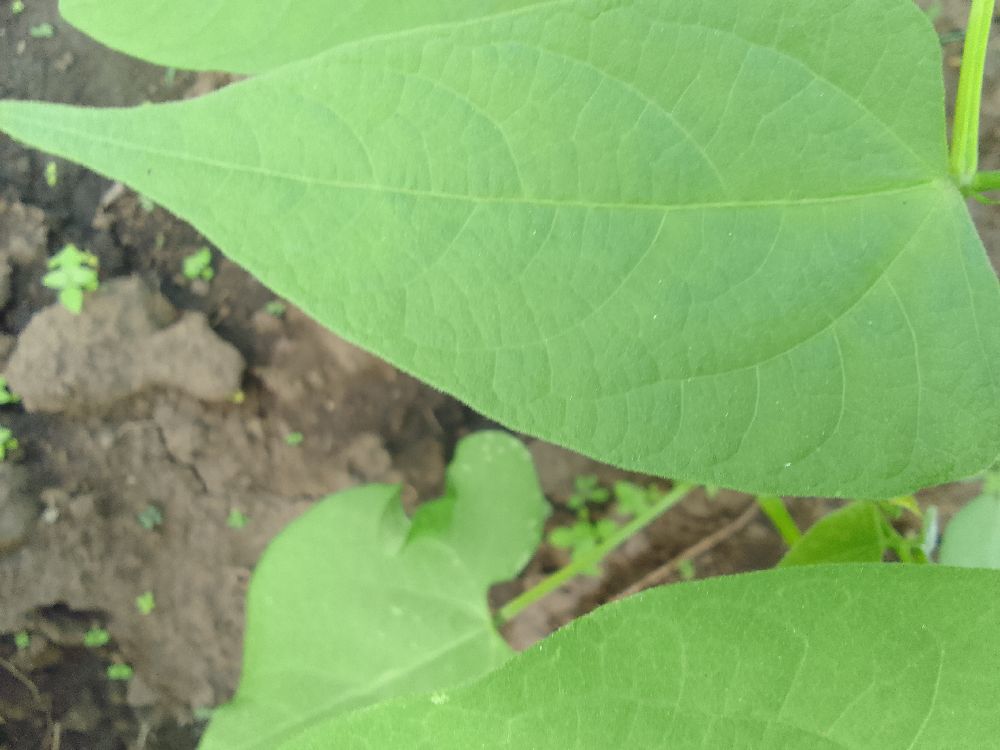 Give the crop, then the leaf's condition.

common bean, healthy
